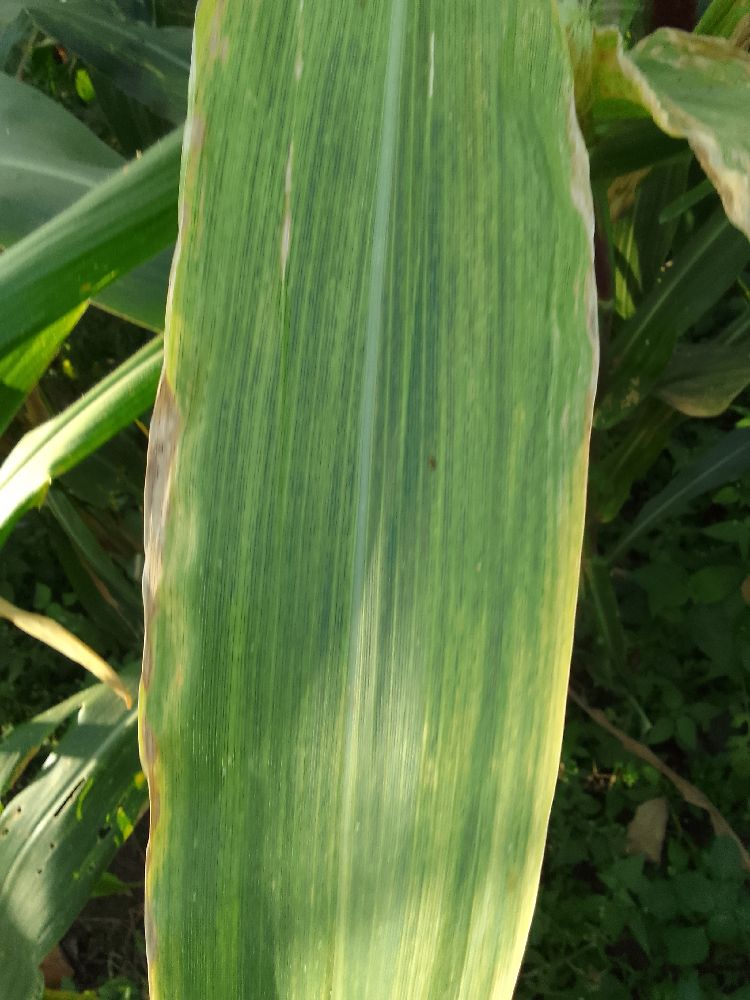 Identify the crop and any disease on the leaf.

maize, maize lethal necrosis
